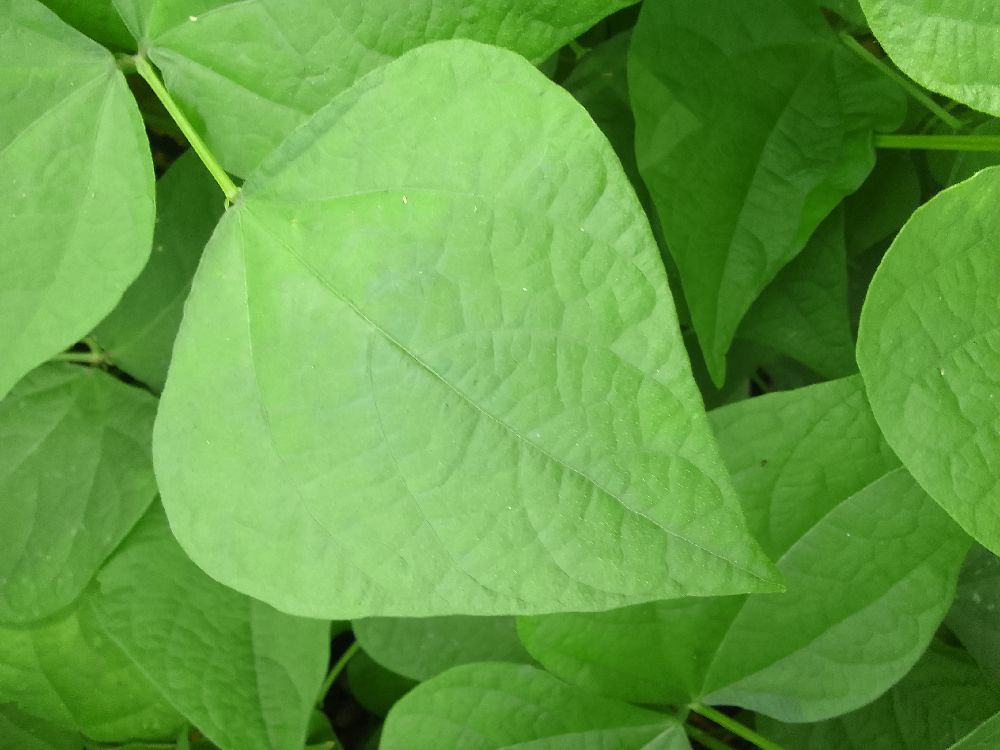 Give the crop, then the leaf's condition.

common bean, healthy
